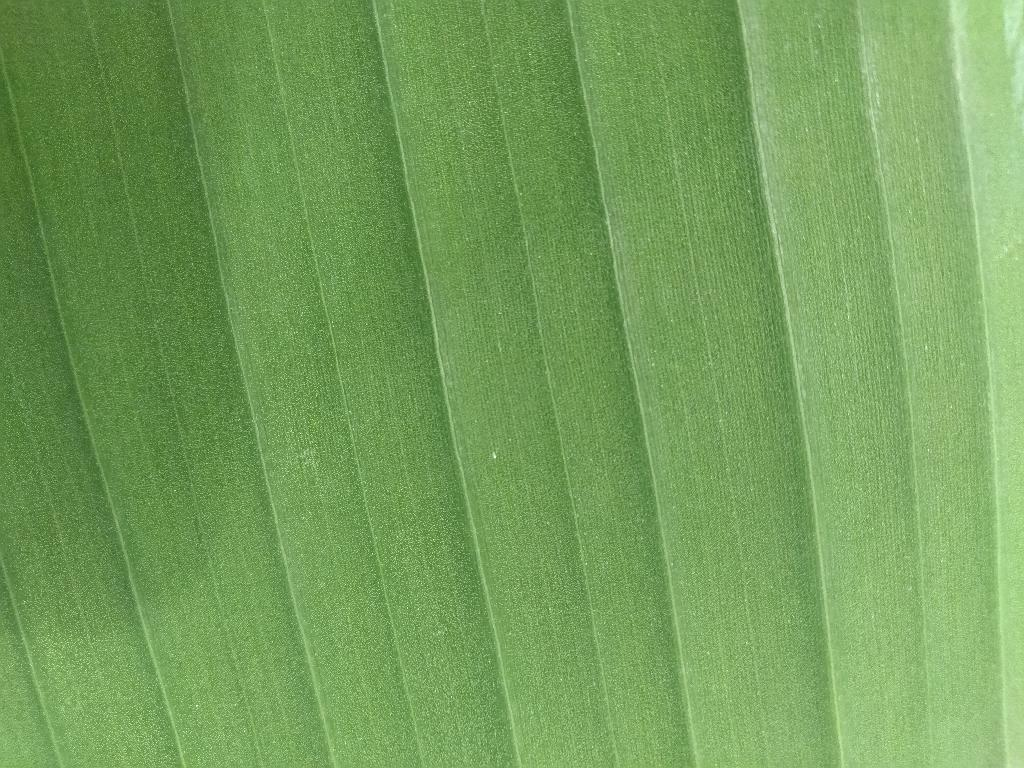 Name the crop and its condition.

banana, healthy
